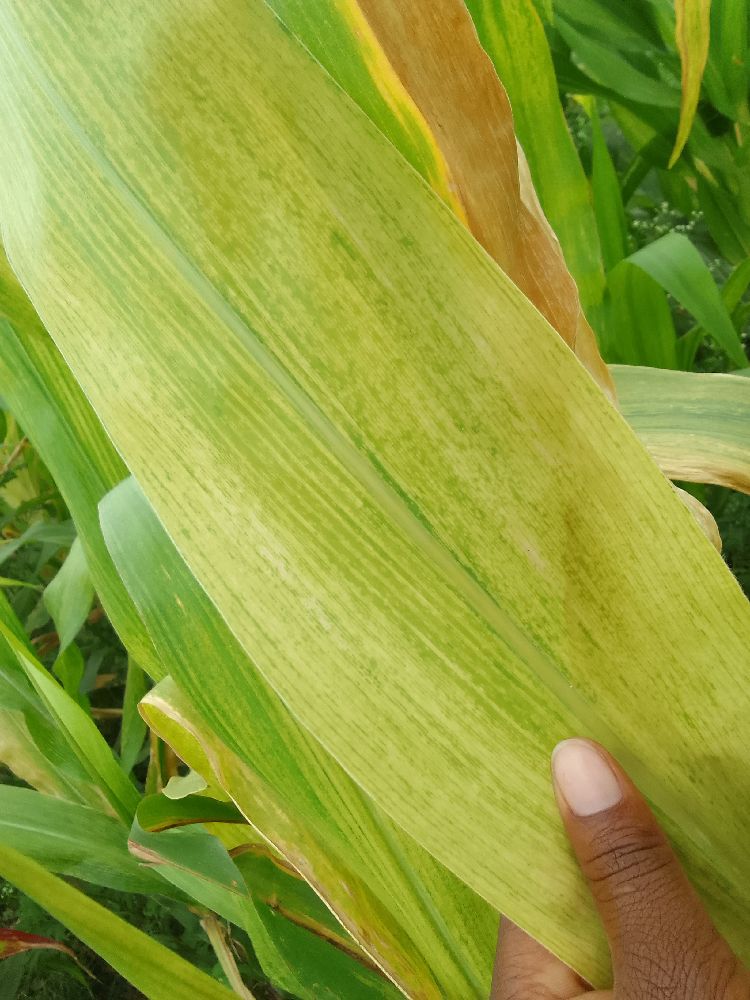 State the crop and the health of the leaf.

maize, maize lethal necrosis
